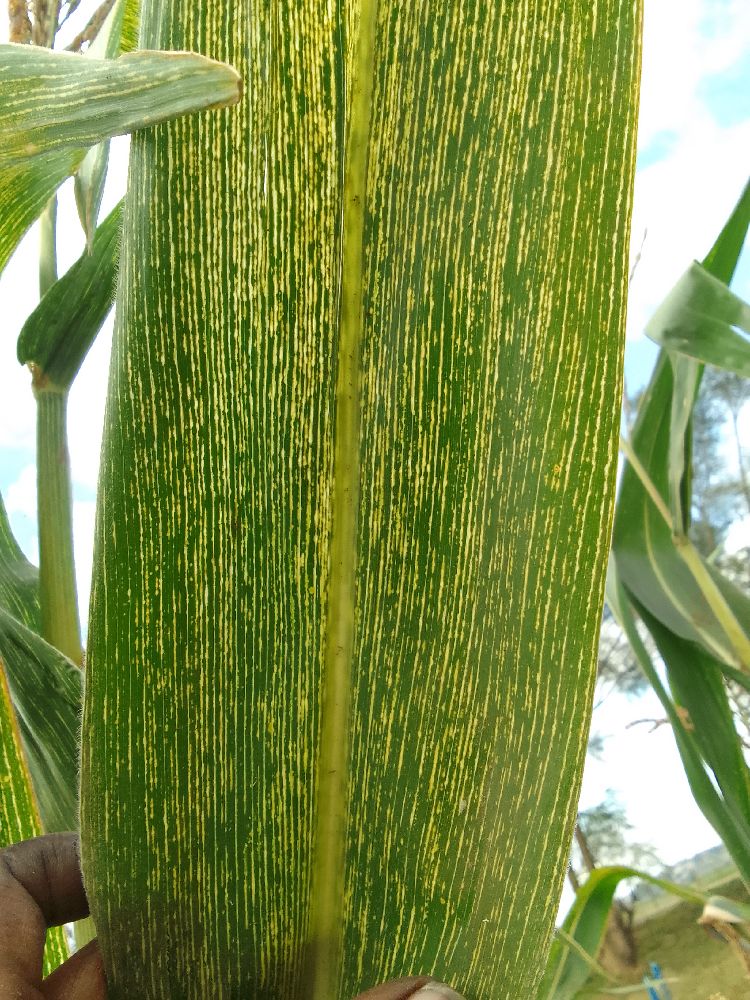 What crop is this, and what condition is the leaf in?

maize, maize streak virus
